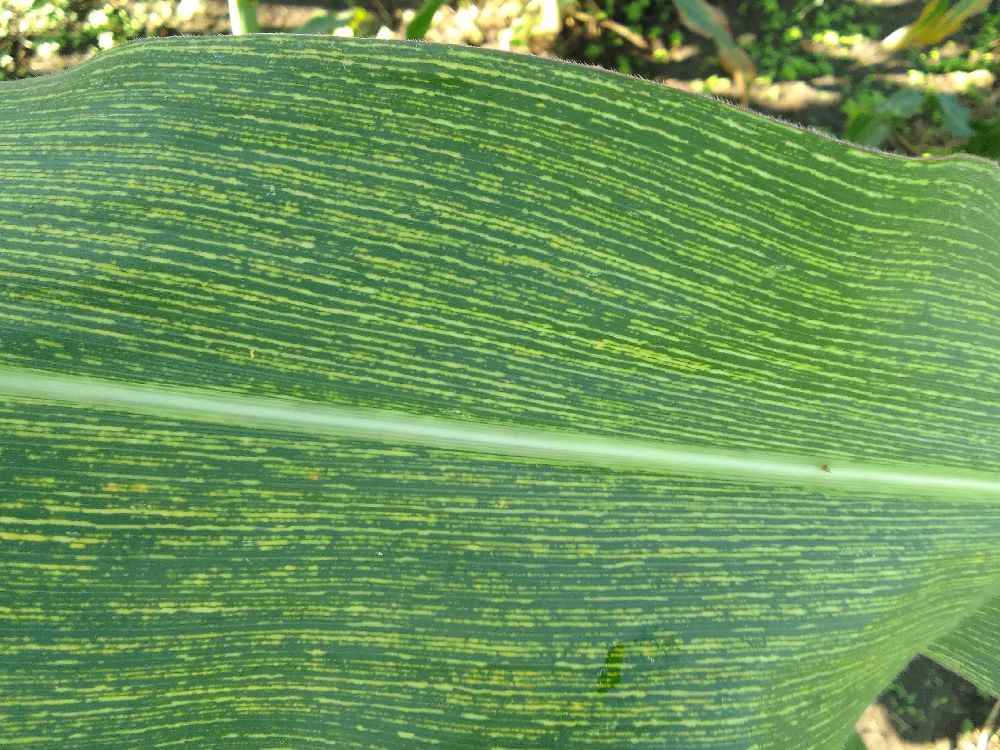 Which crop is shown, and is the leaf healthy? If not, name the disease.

maize, maize streak virus
